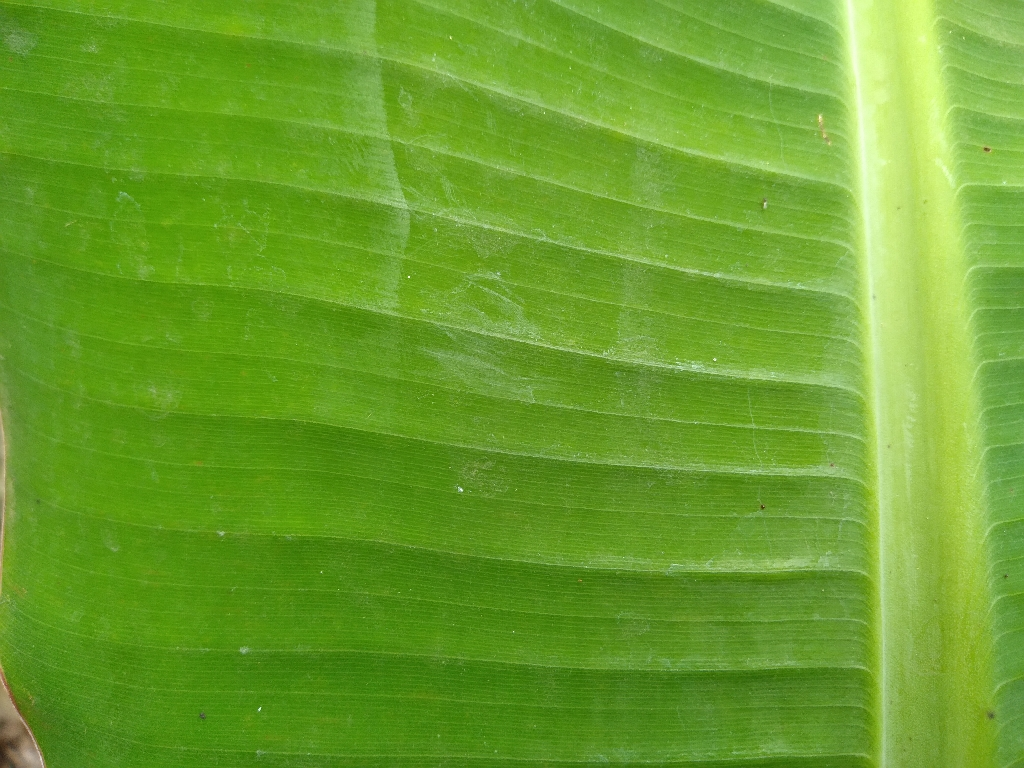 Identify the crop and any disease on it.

banana, healthy
